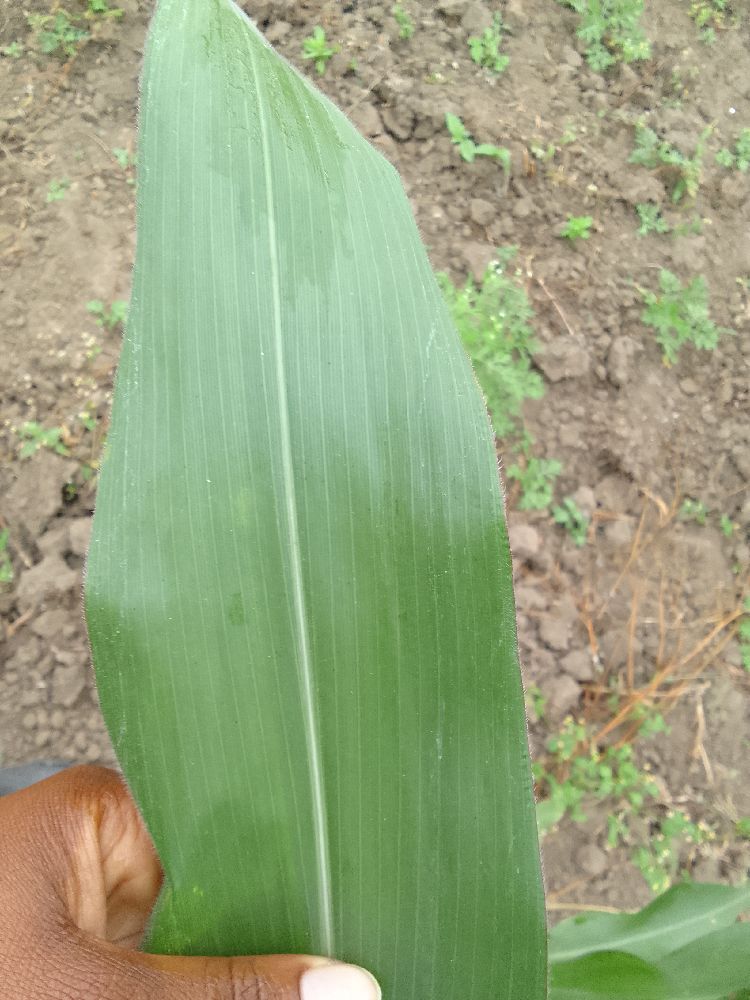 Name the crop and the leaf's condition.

maize, healthy
